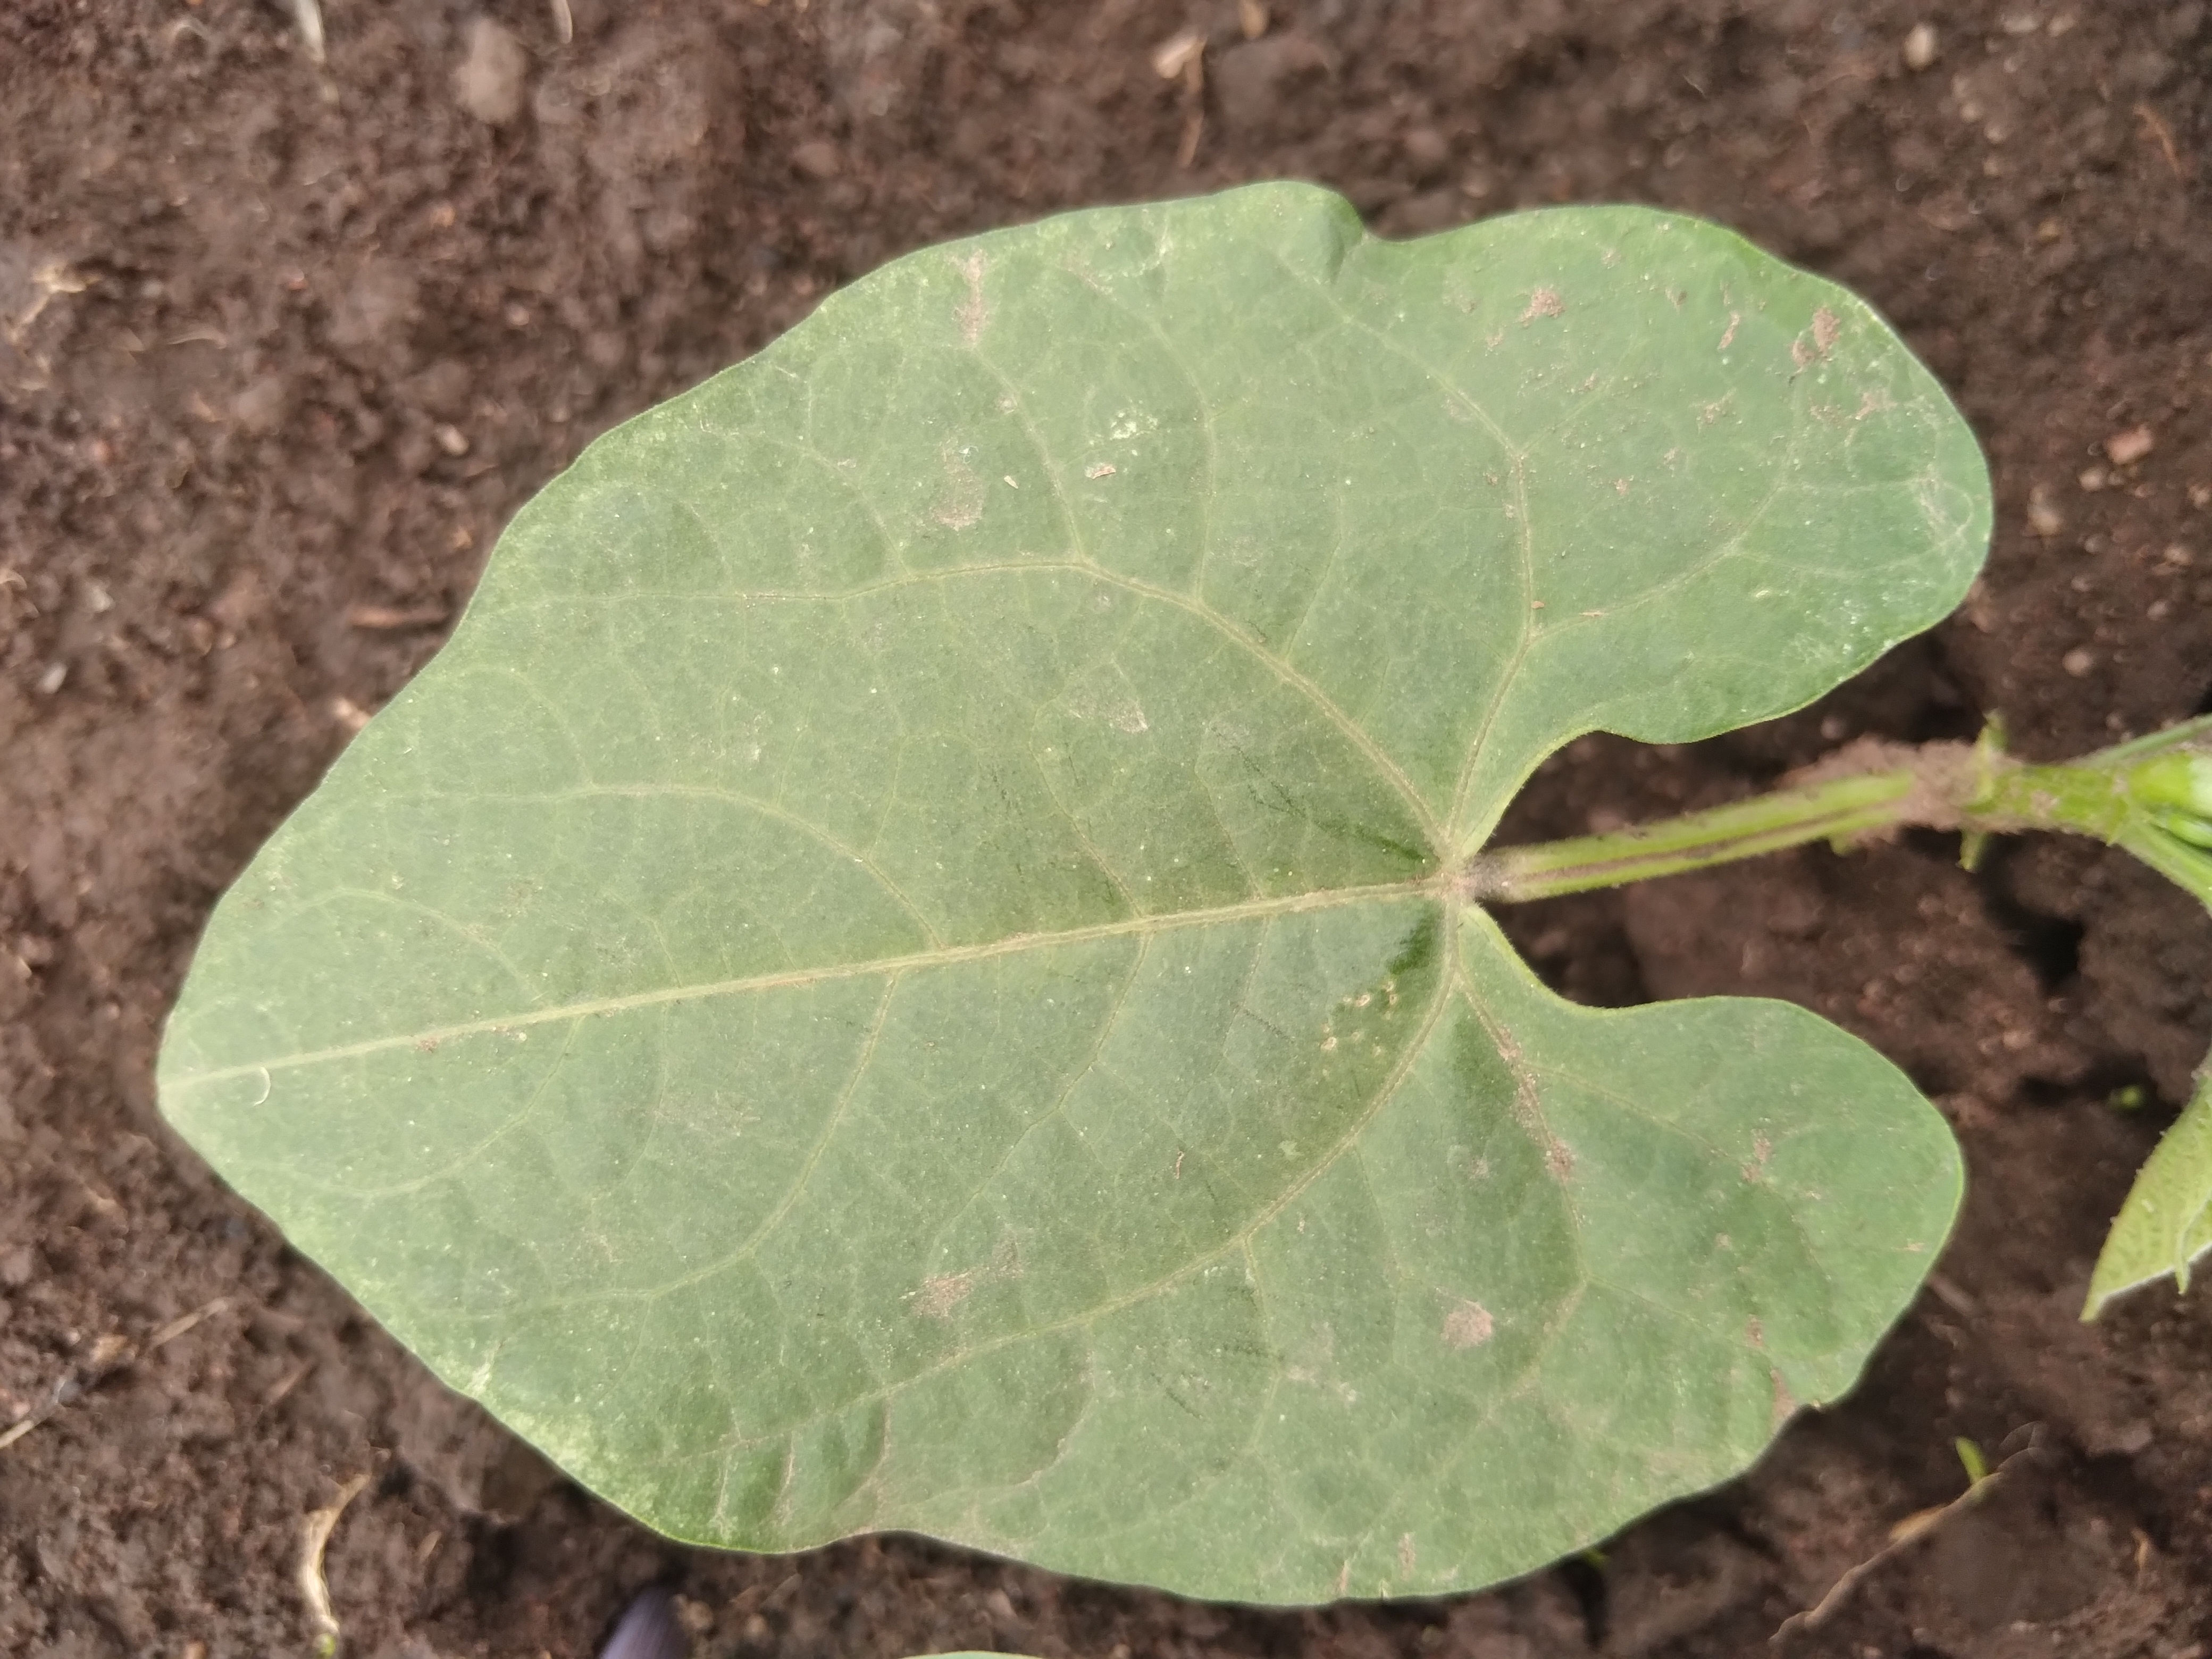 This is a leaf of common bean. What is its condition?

healthy
